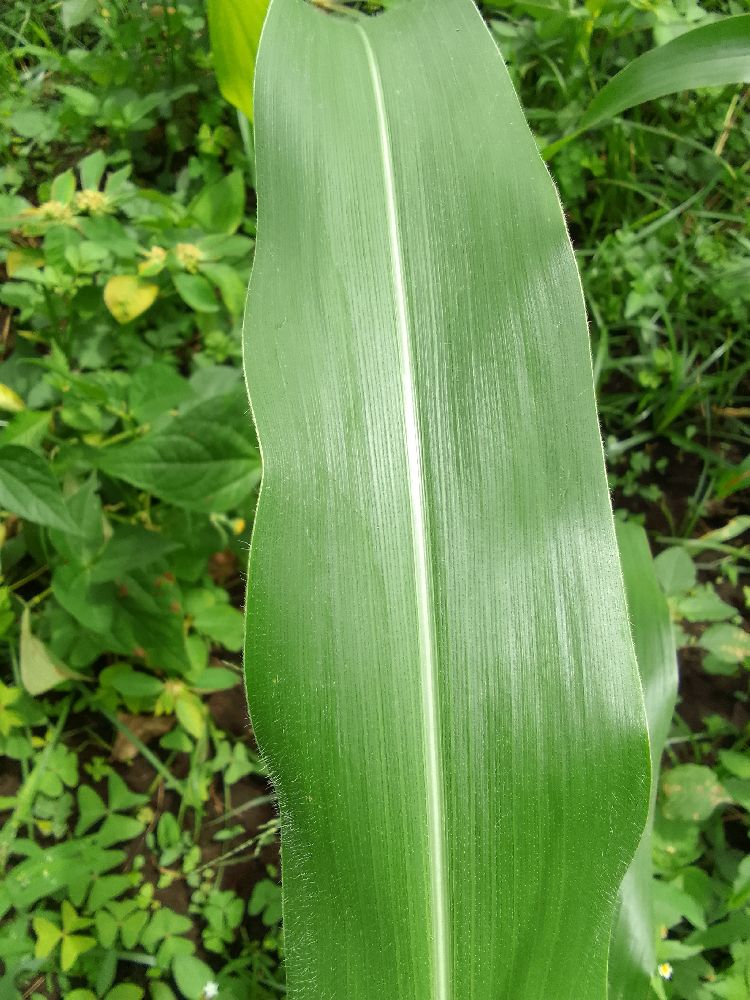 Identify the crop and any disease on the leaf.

maize, healthy
